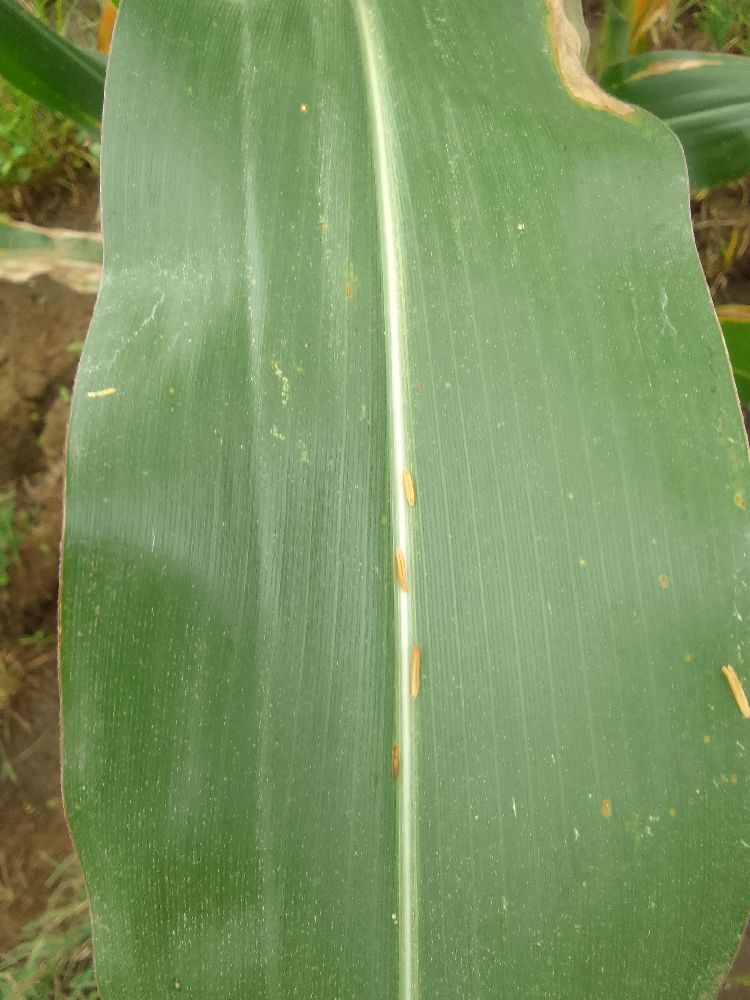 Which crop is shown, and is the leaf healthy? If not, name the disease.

maize, healthy
